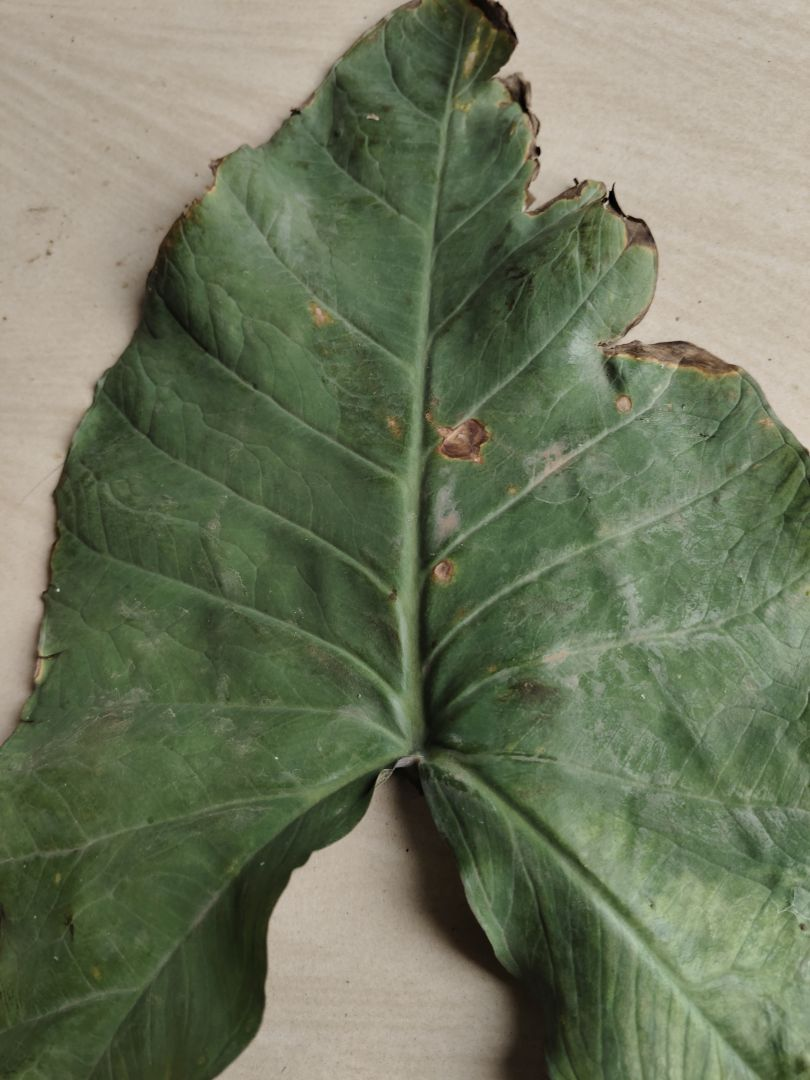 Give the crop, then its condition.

taro, leaf blight
